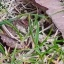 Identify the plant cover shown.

grass
